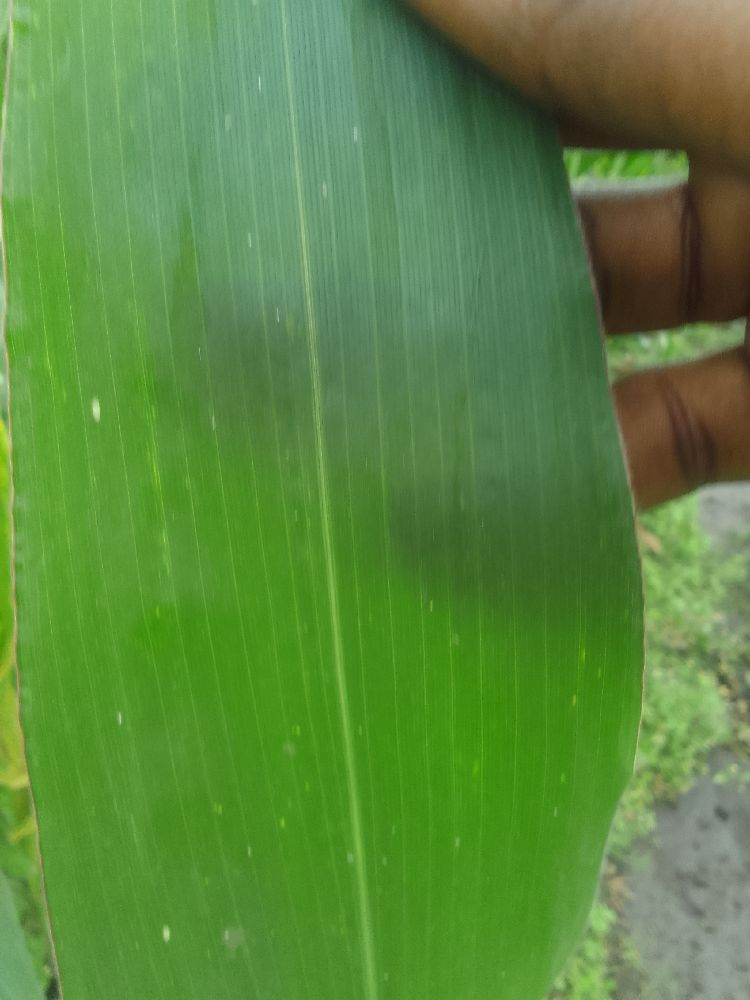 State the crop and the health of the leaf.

maize, healthy
